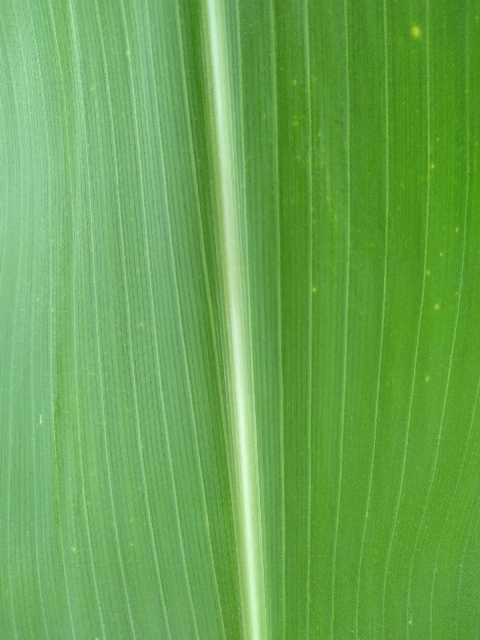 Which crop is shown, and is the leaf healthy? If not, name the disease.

maize, healthy
